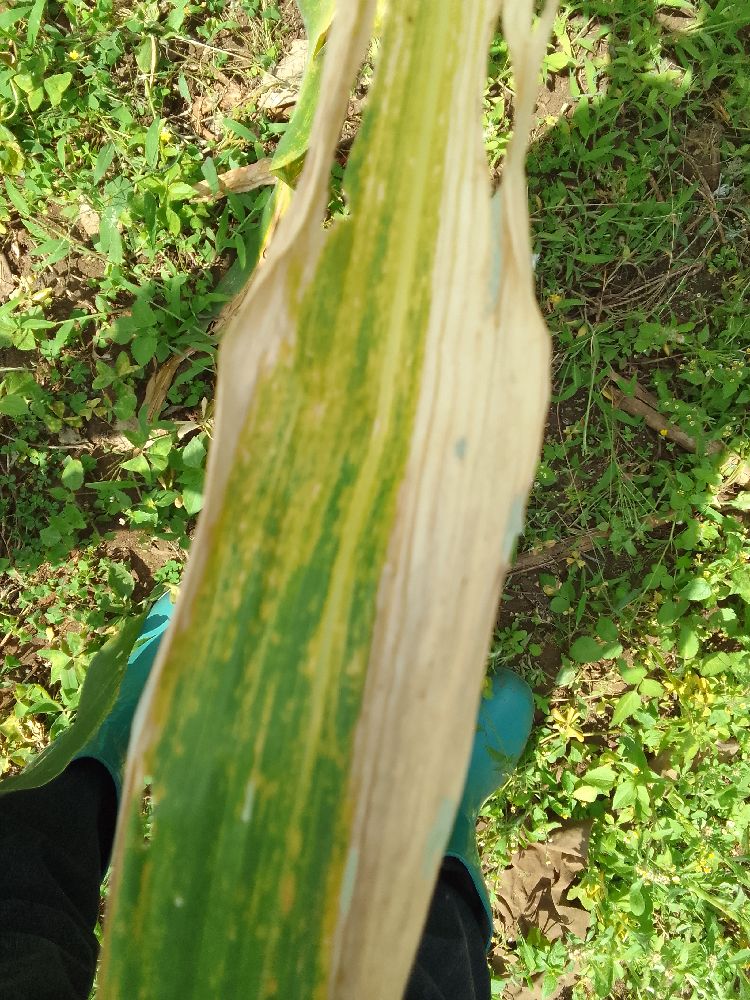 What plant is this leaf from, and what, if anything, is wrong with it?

maize, maize lethal necrosis
